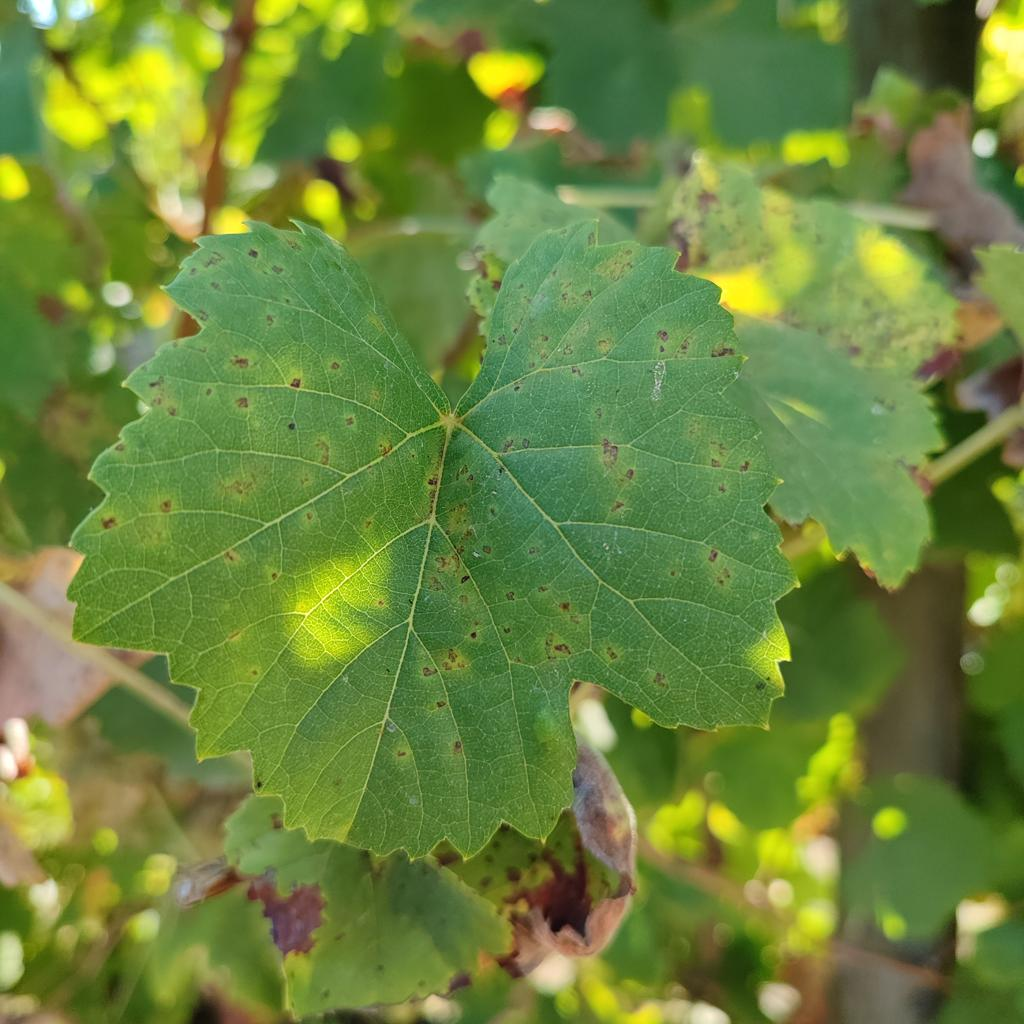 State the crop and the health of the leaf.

grapevine, downy mildew
